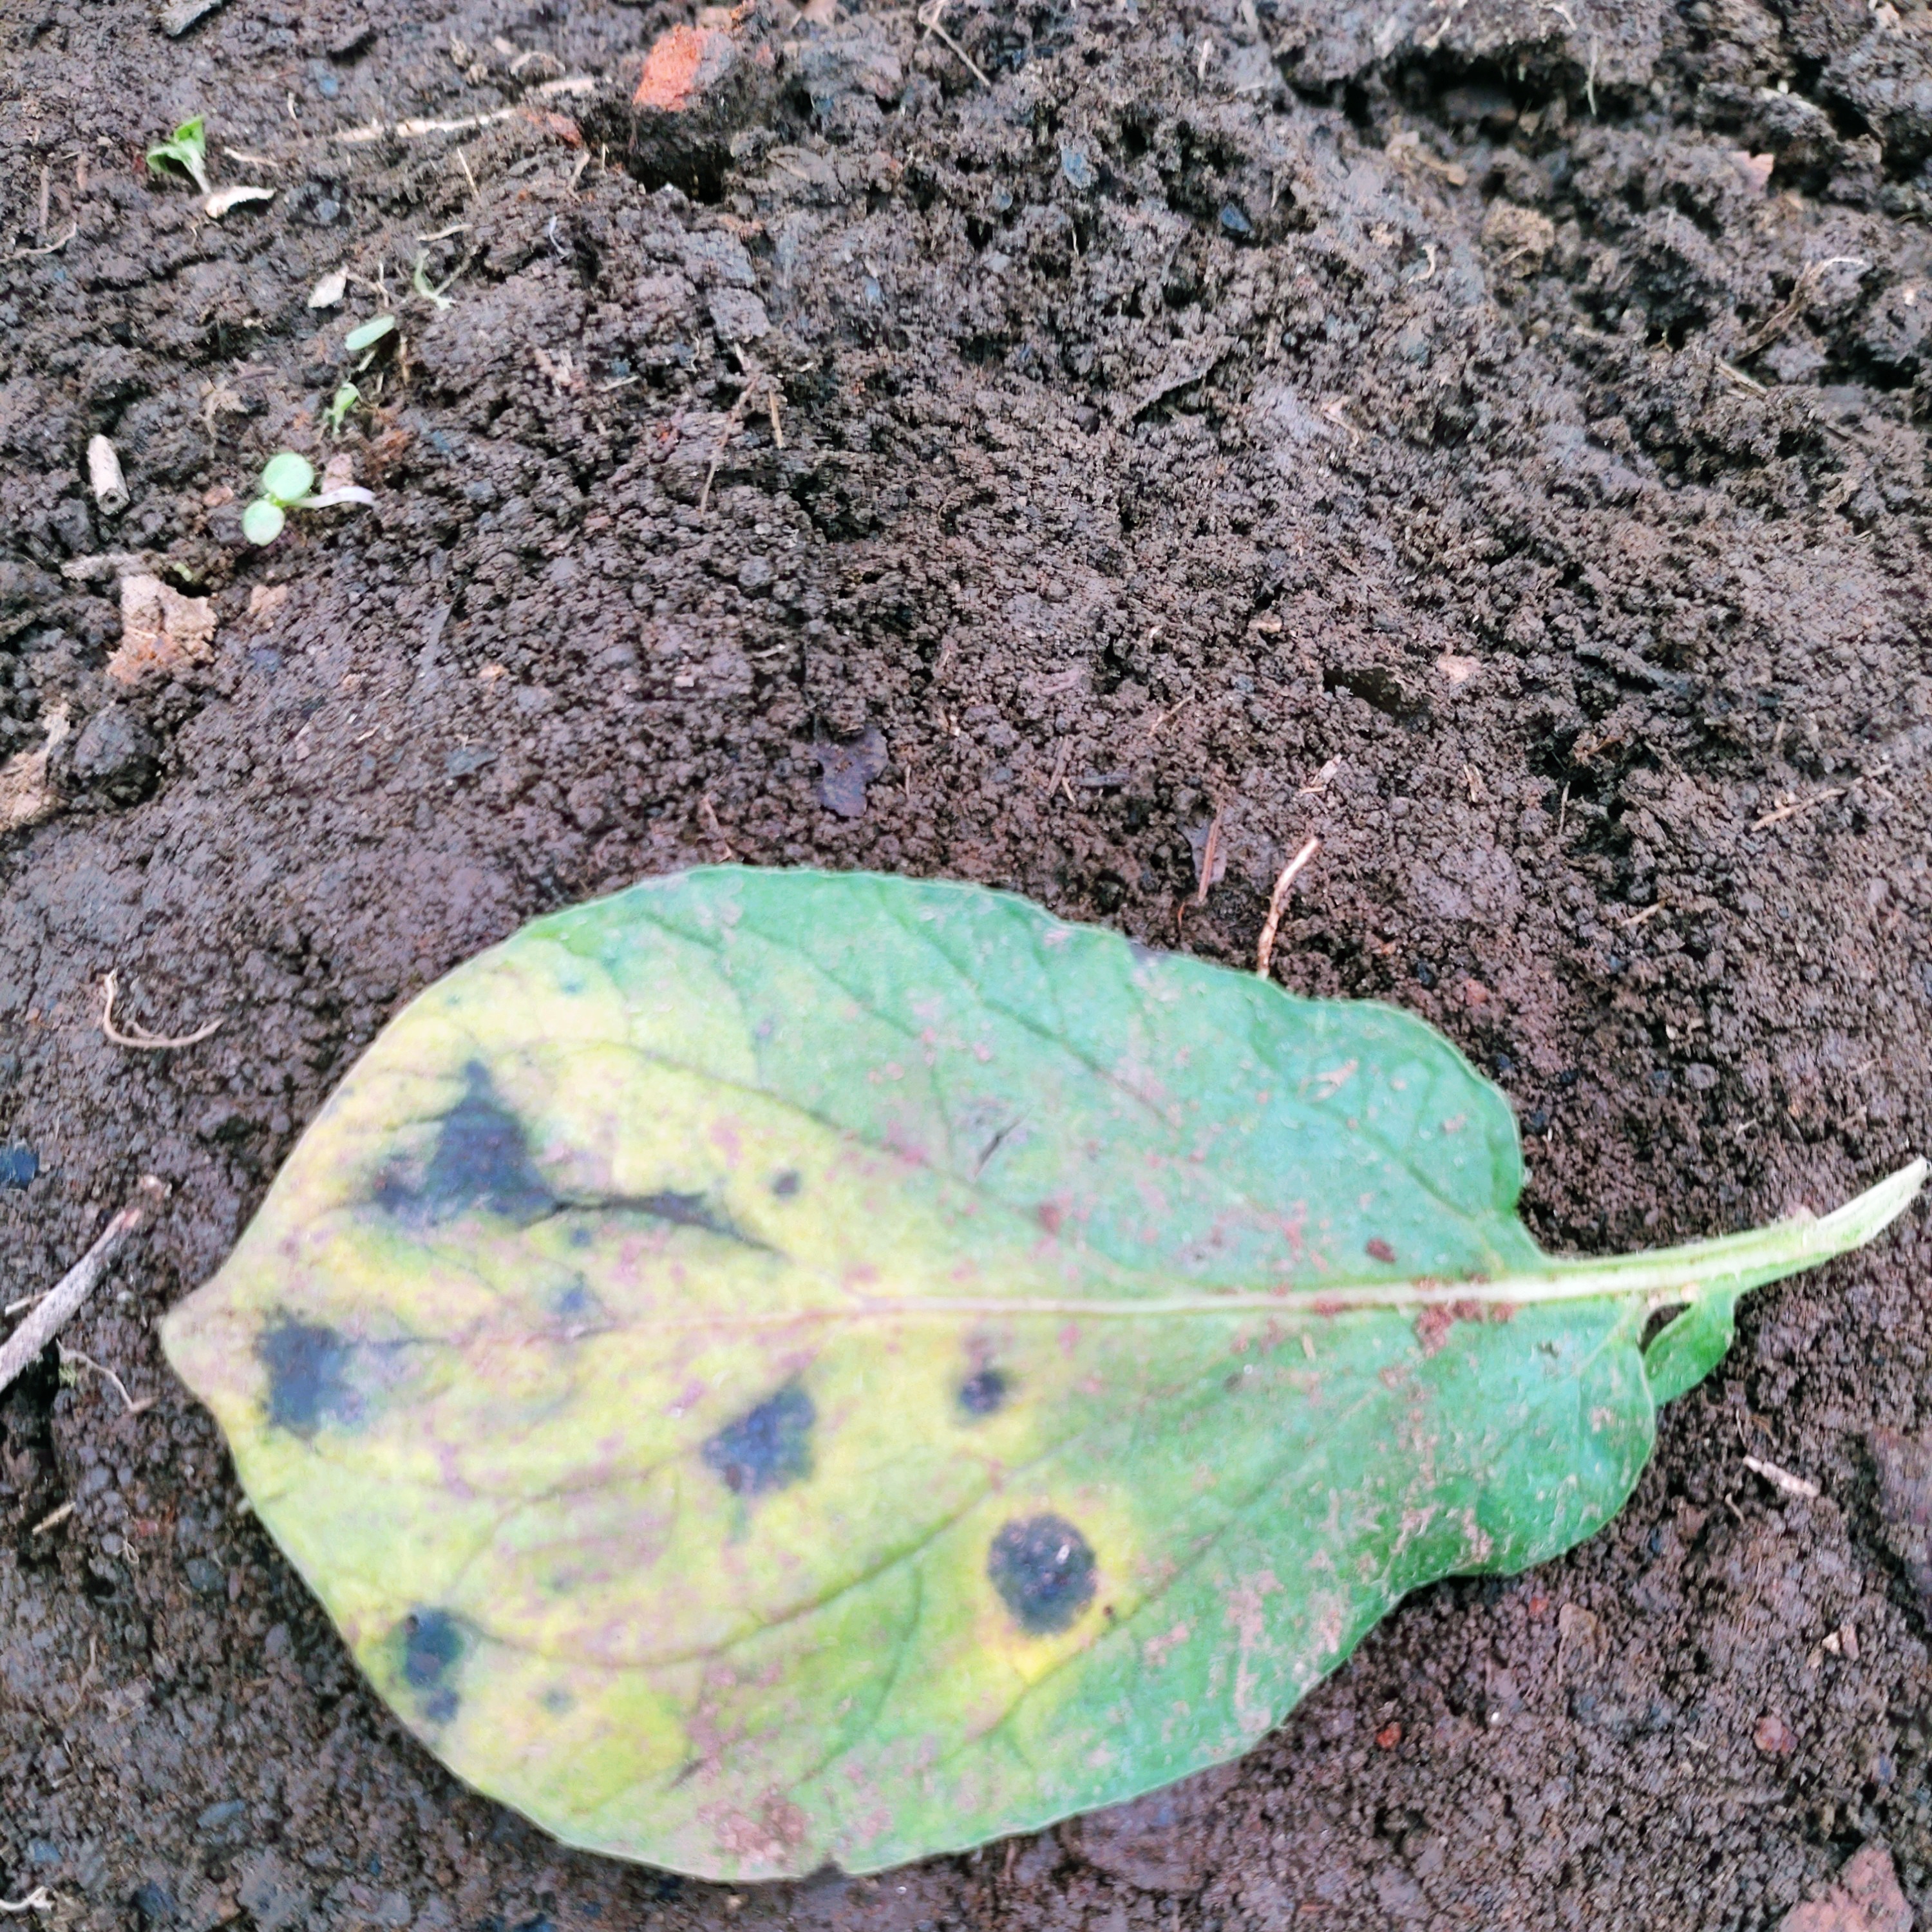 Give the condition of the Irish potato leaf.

late blight
